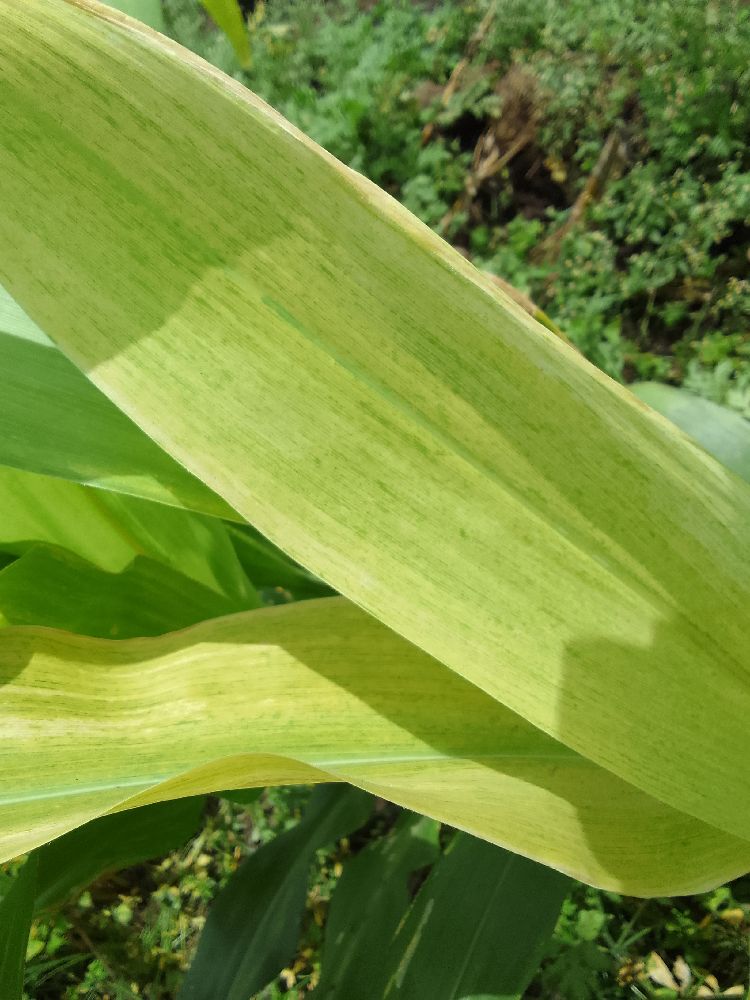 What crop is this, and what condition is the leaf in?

maize, maize lethal necrosis
